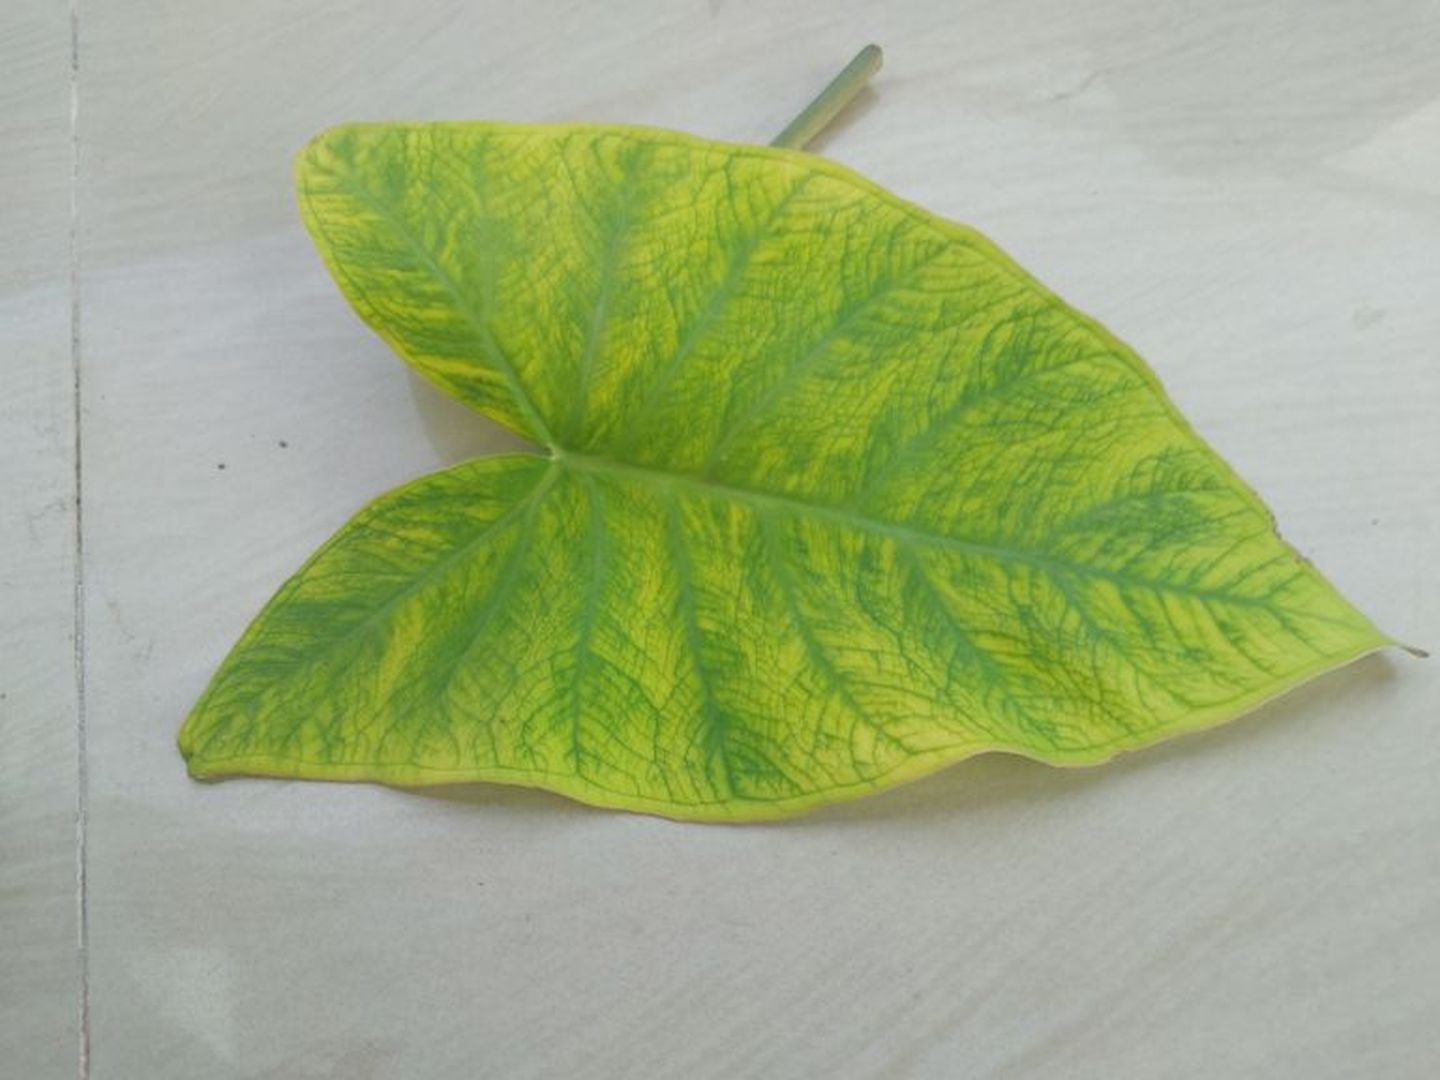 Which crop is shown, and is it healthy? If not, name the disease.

taro, mosaic
